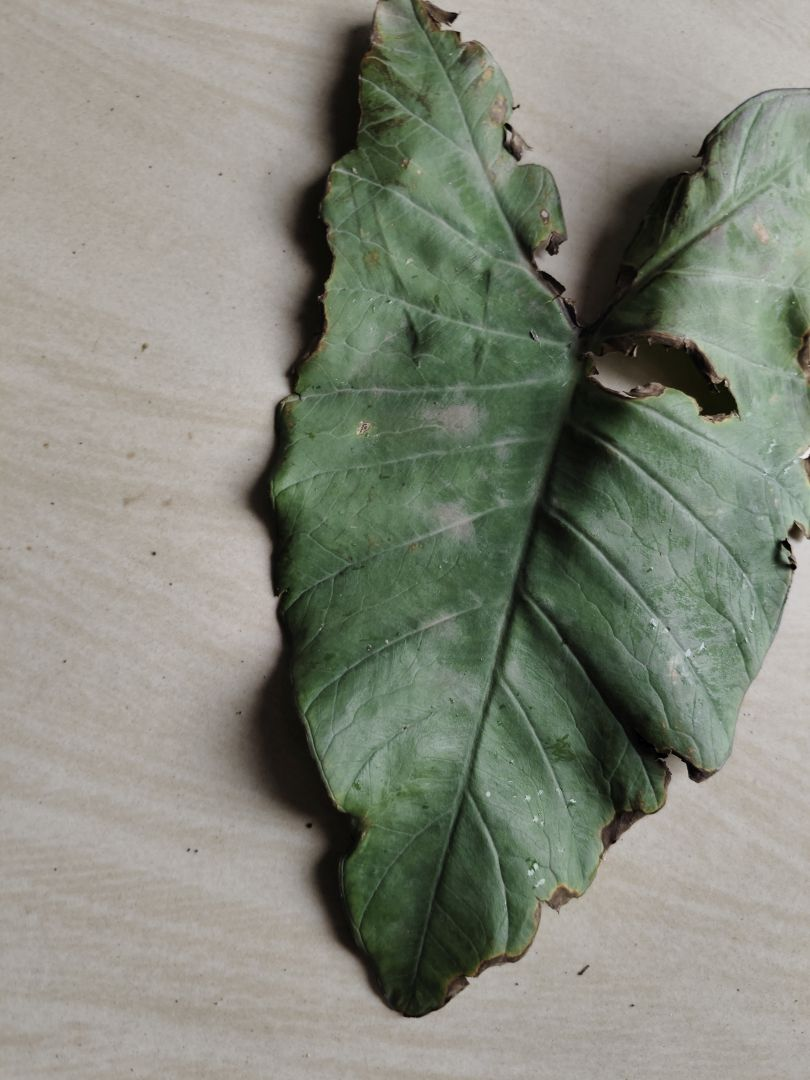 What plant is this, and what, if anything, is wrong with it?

taro, leaf blight
